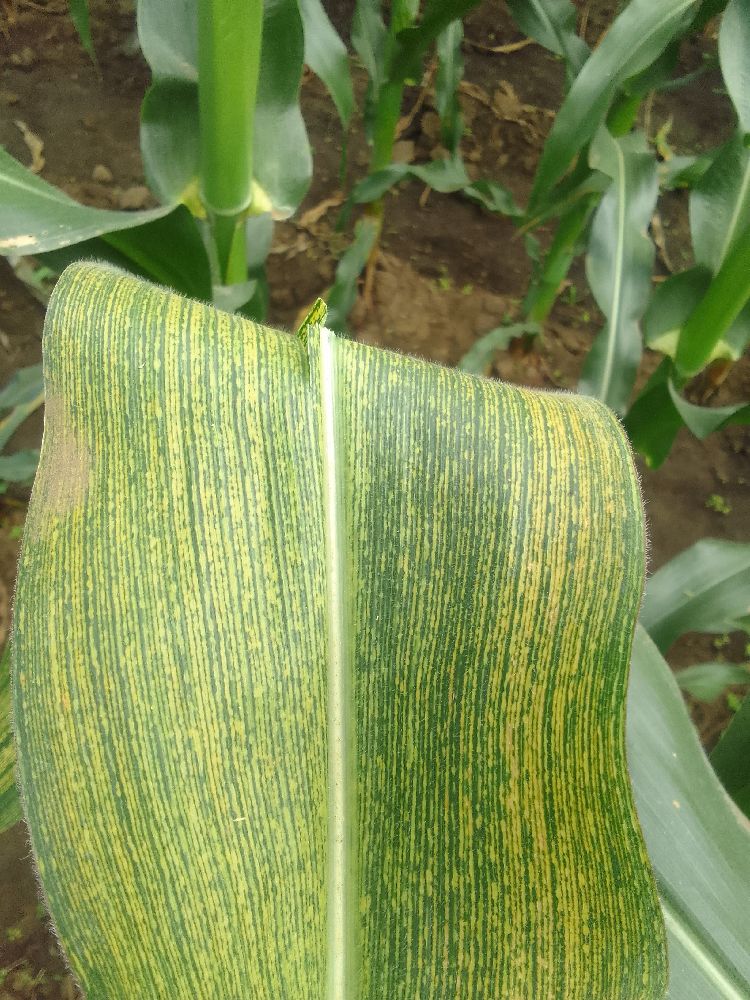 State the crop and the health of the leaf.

maize, maize streak virus
